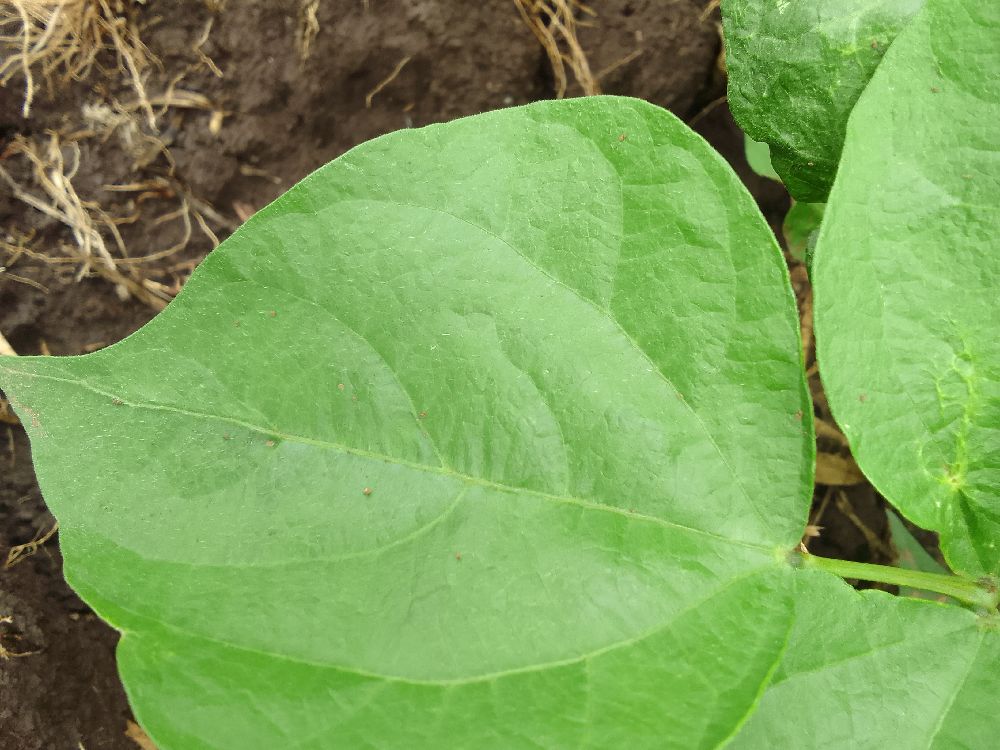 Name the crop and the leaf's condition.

common bean, healthy
